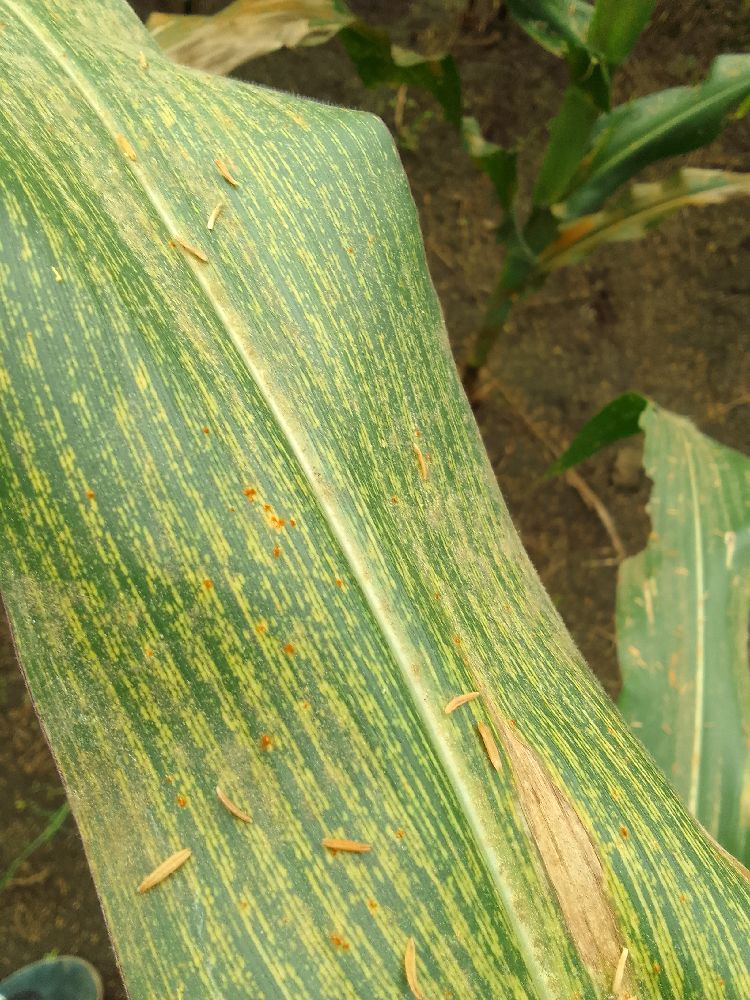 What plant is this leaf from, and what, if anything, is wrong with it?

maize, maize streak virus
